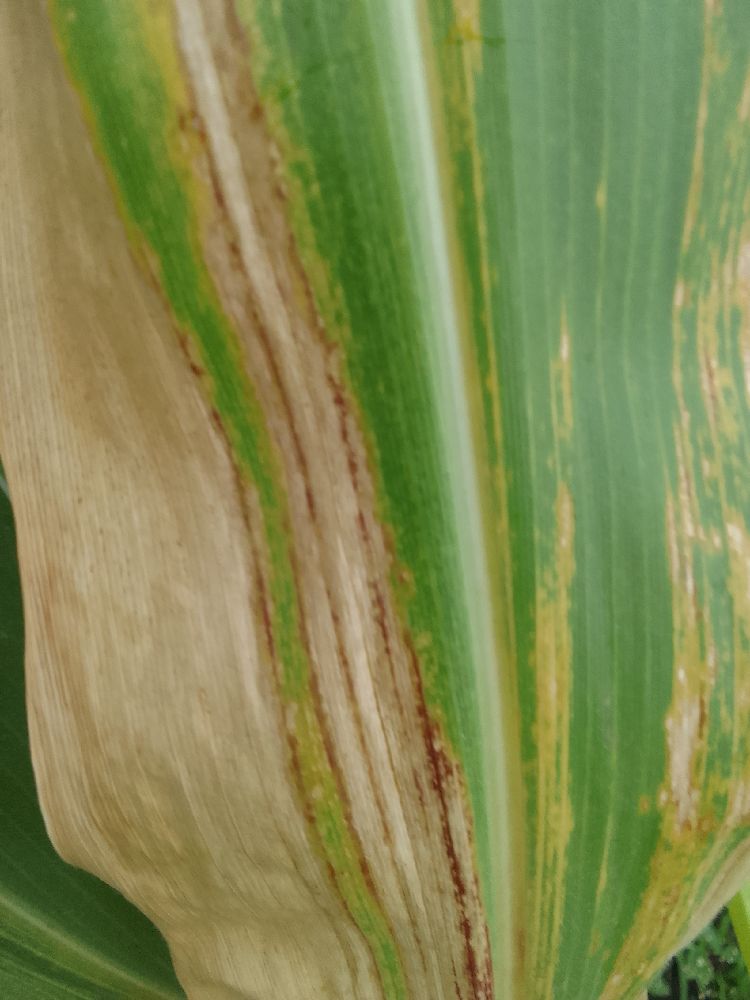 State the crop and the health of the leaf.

maize, maize lethal necrosis
